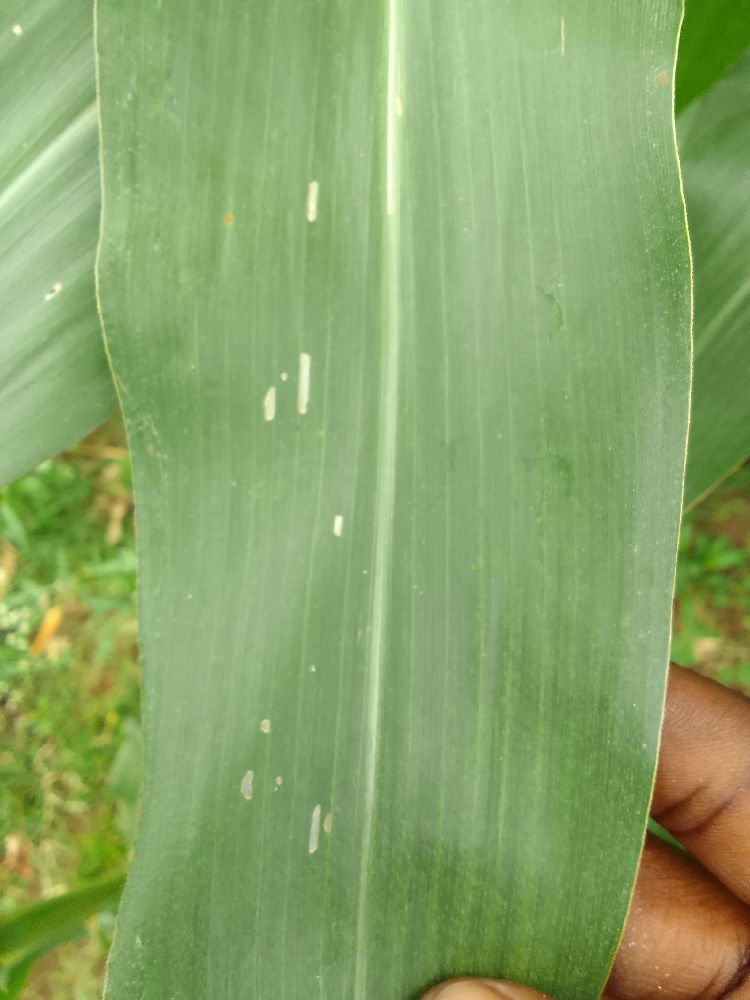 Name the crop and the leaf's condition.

maize, healthy
